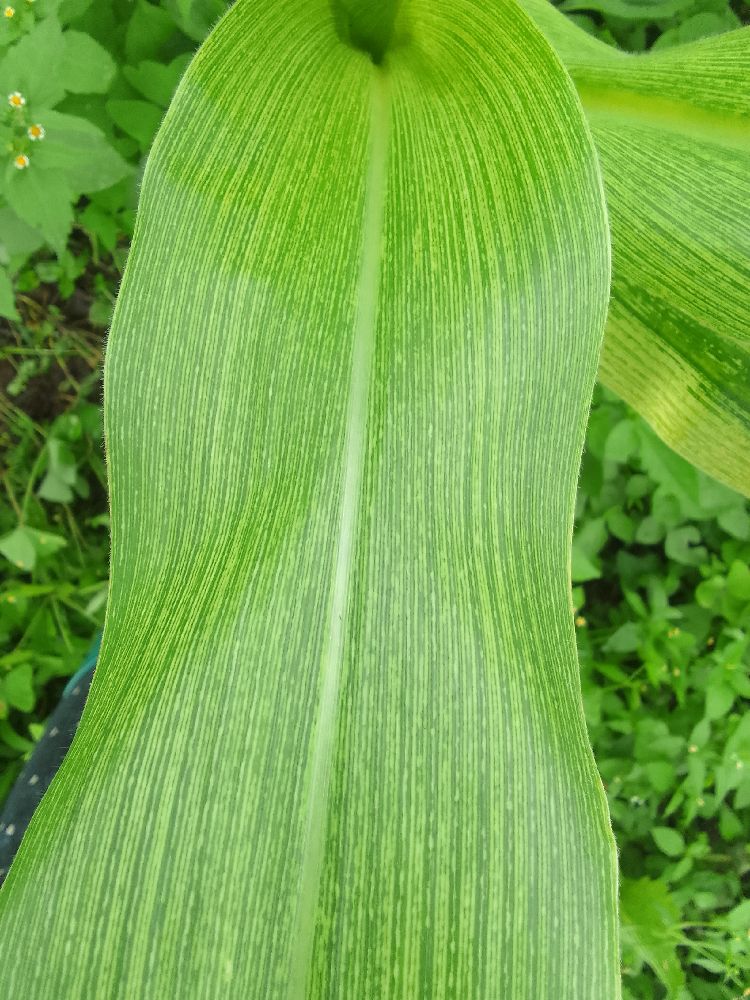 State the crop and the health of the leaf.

maize, maize streak virus
